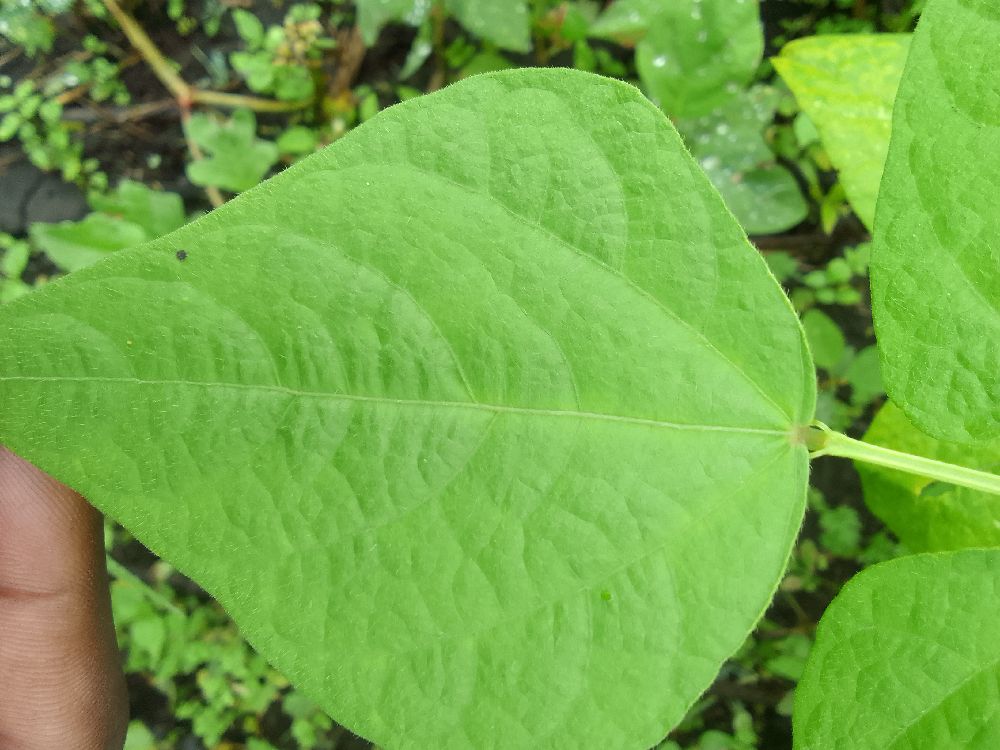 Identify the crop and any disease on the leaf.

common bean, healthy
